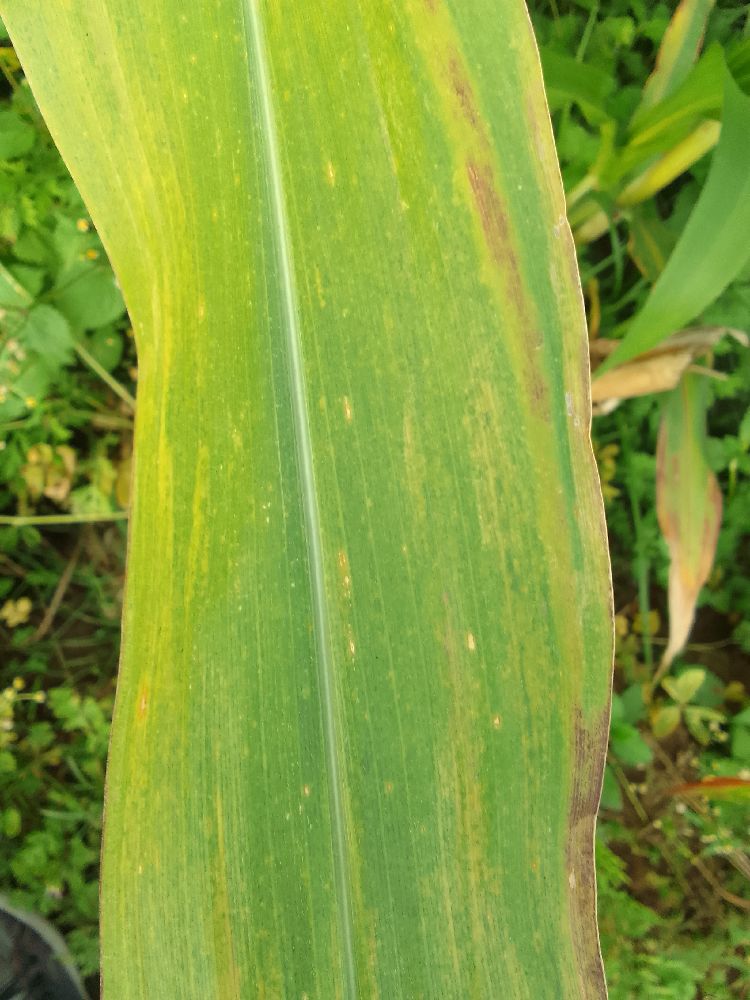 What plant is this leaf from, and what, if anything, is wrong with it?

maize, maize lethal necrosis
